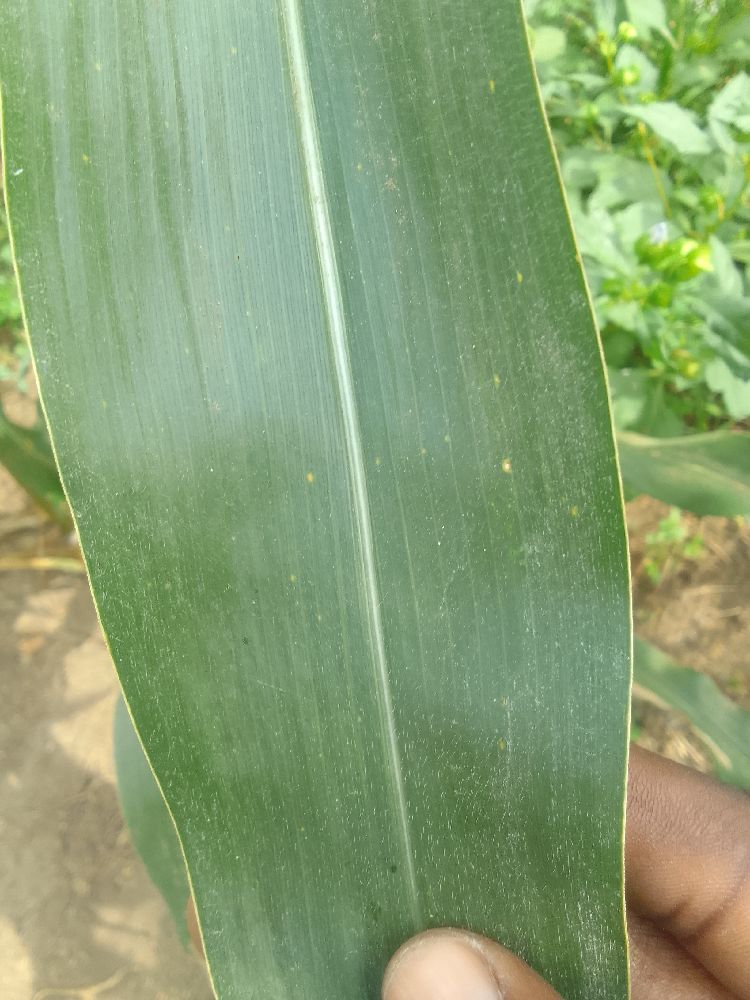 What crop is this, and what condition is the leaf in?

maize, healthy
